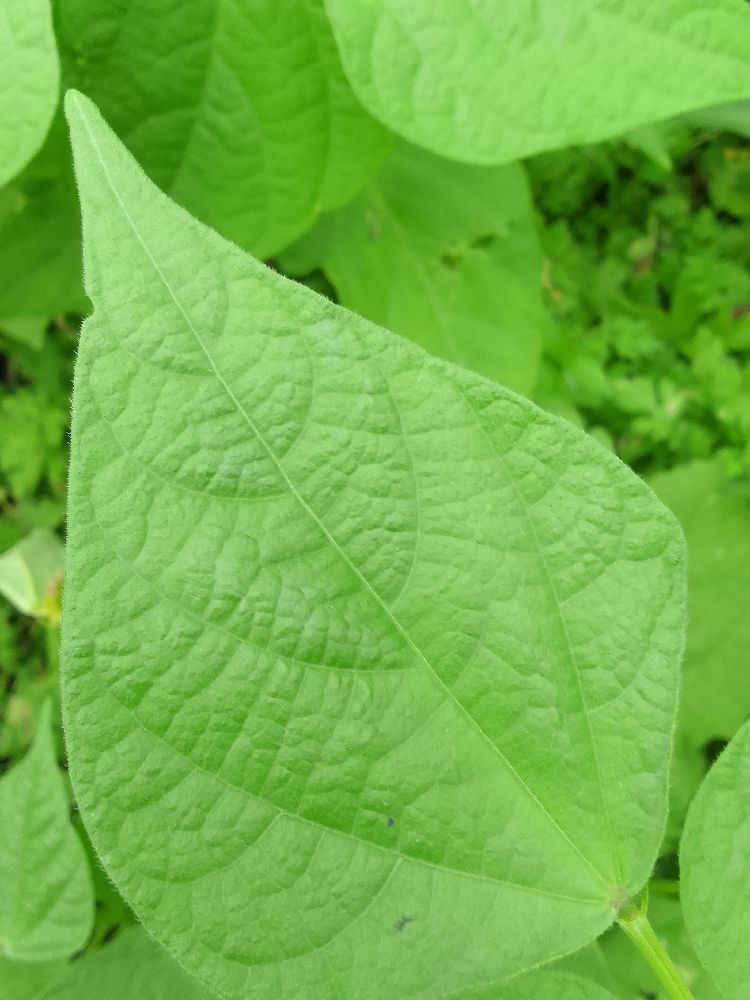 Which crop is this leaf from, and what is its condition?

common bean, healthy
